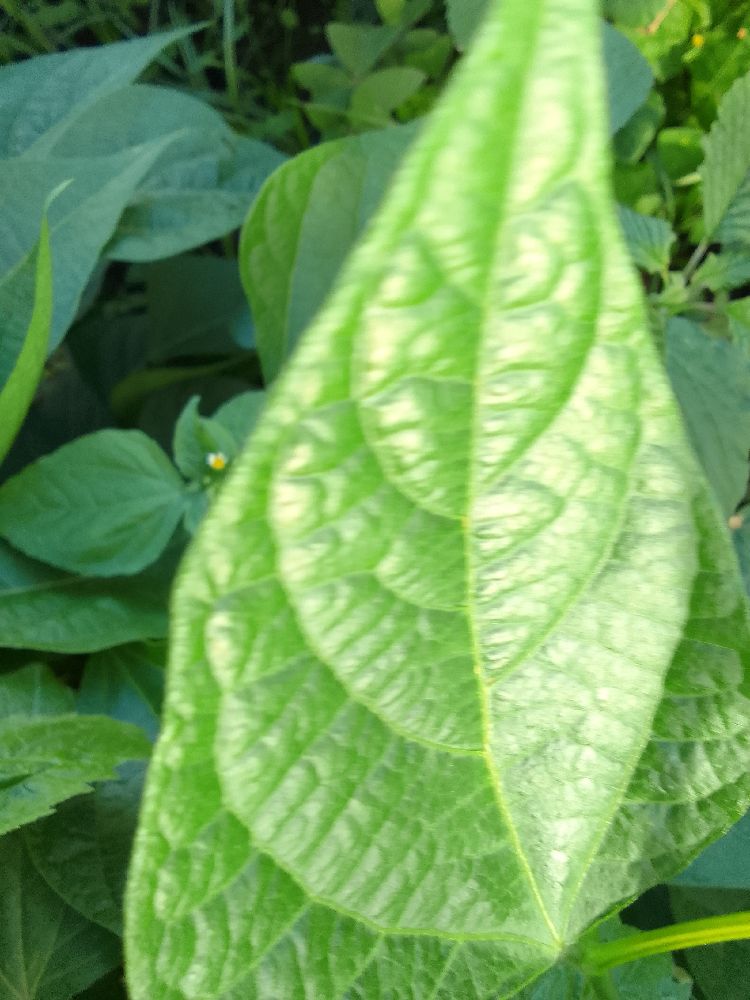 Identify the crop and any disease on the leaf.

common bean, healthy
